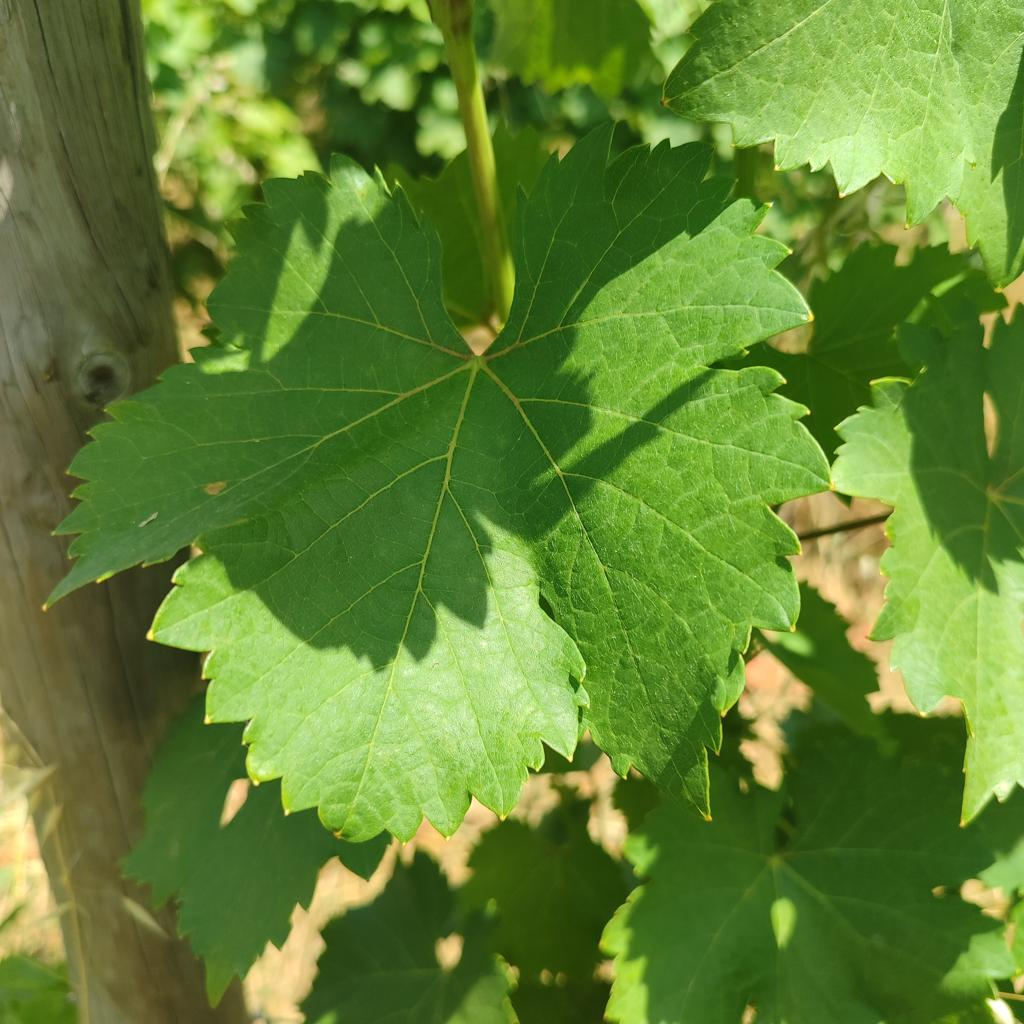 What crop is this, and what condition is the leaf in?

grapevine, healthy
